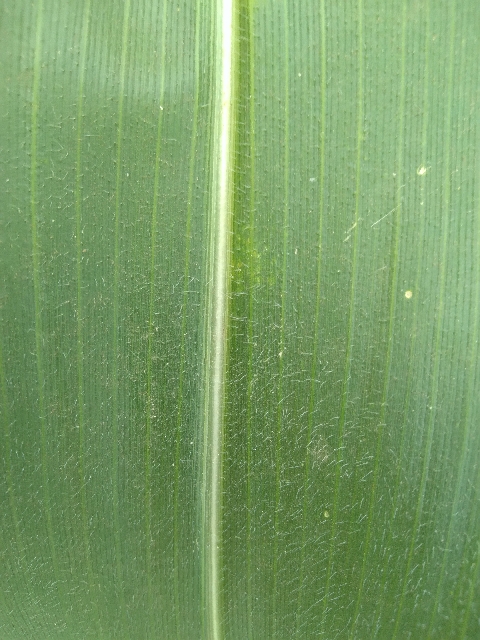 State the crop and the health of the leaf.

maize, healthy
